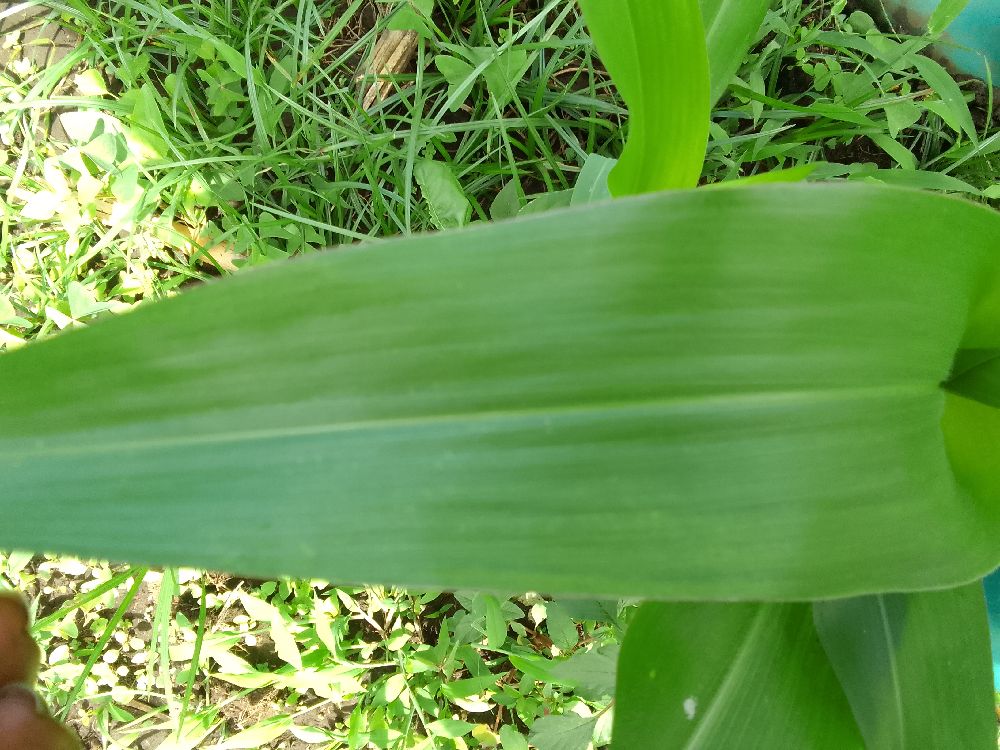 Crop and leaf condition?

maize, healthy
